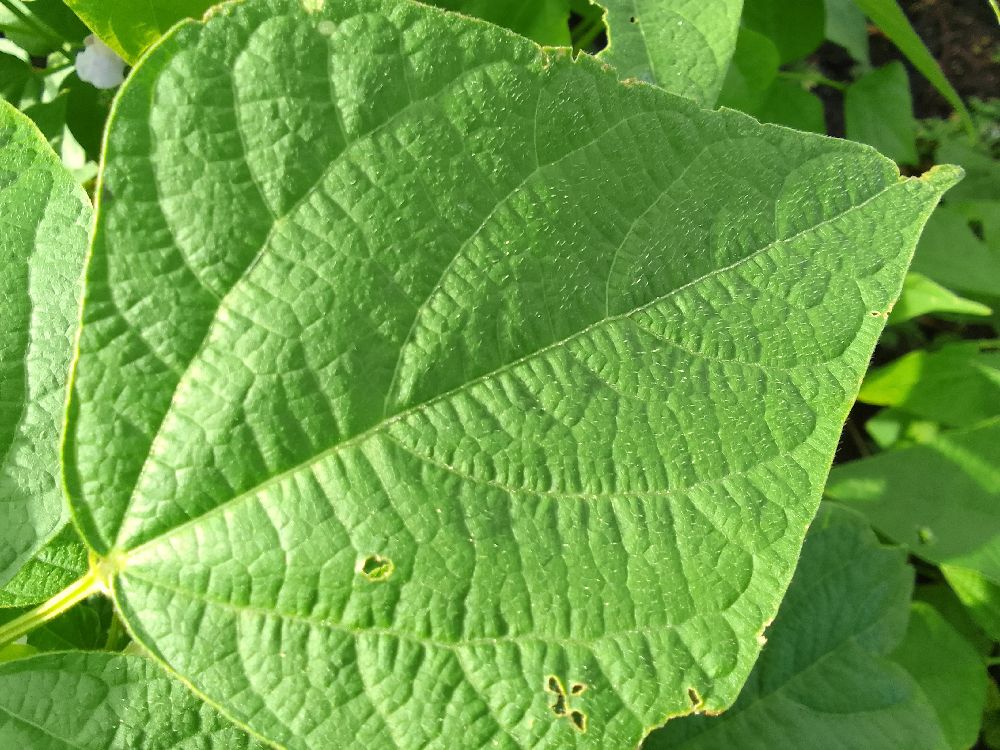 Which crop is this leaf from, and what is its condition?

common bean, healthy
